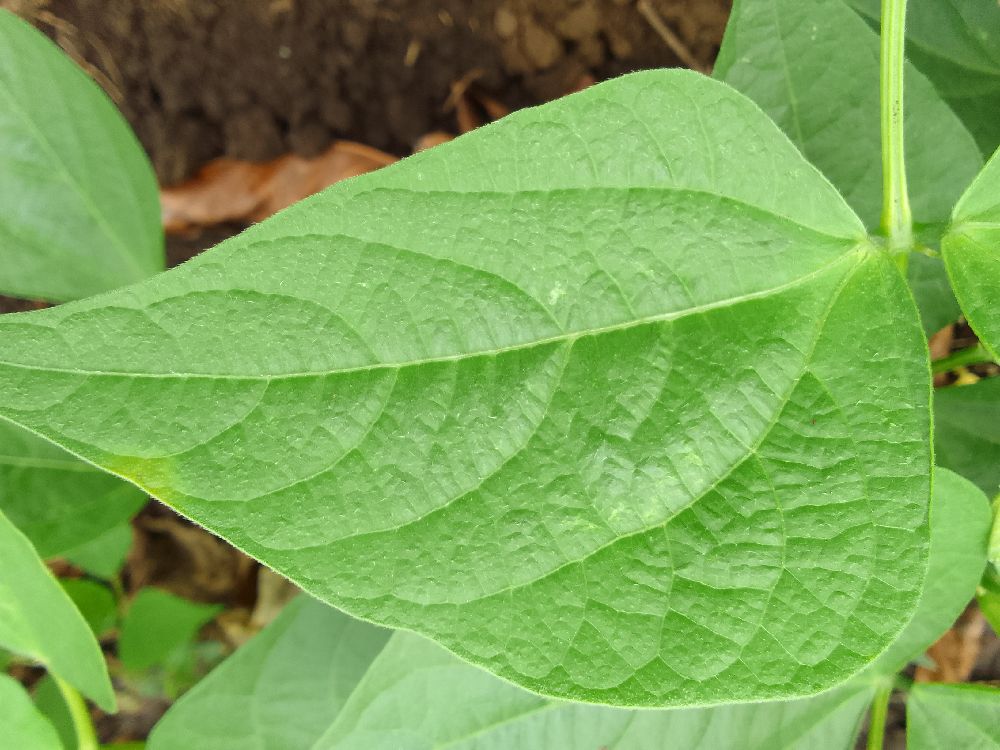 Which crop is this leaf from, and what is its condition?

common bean, healthy
